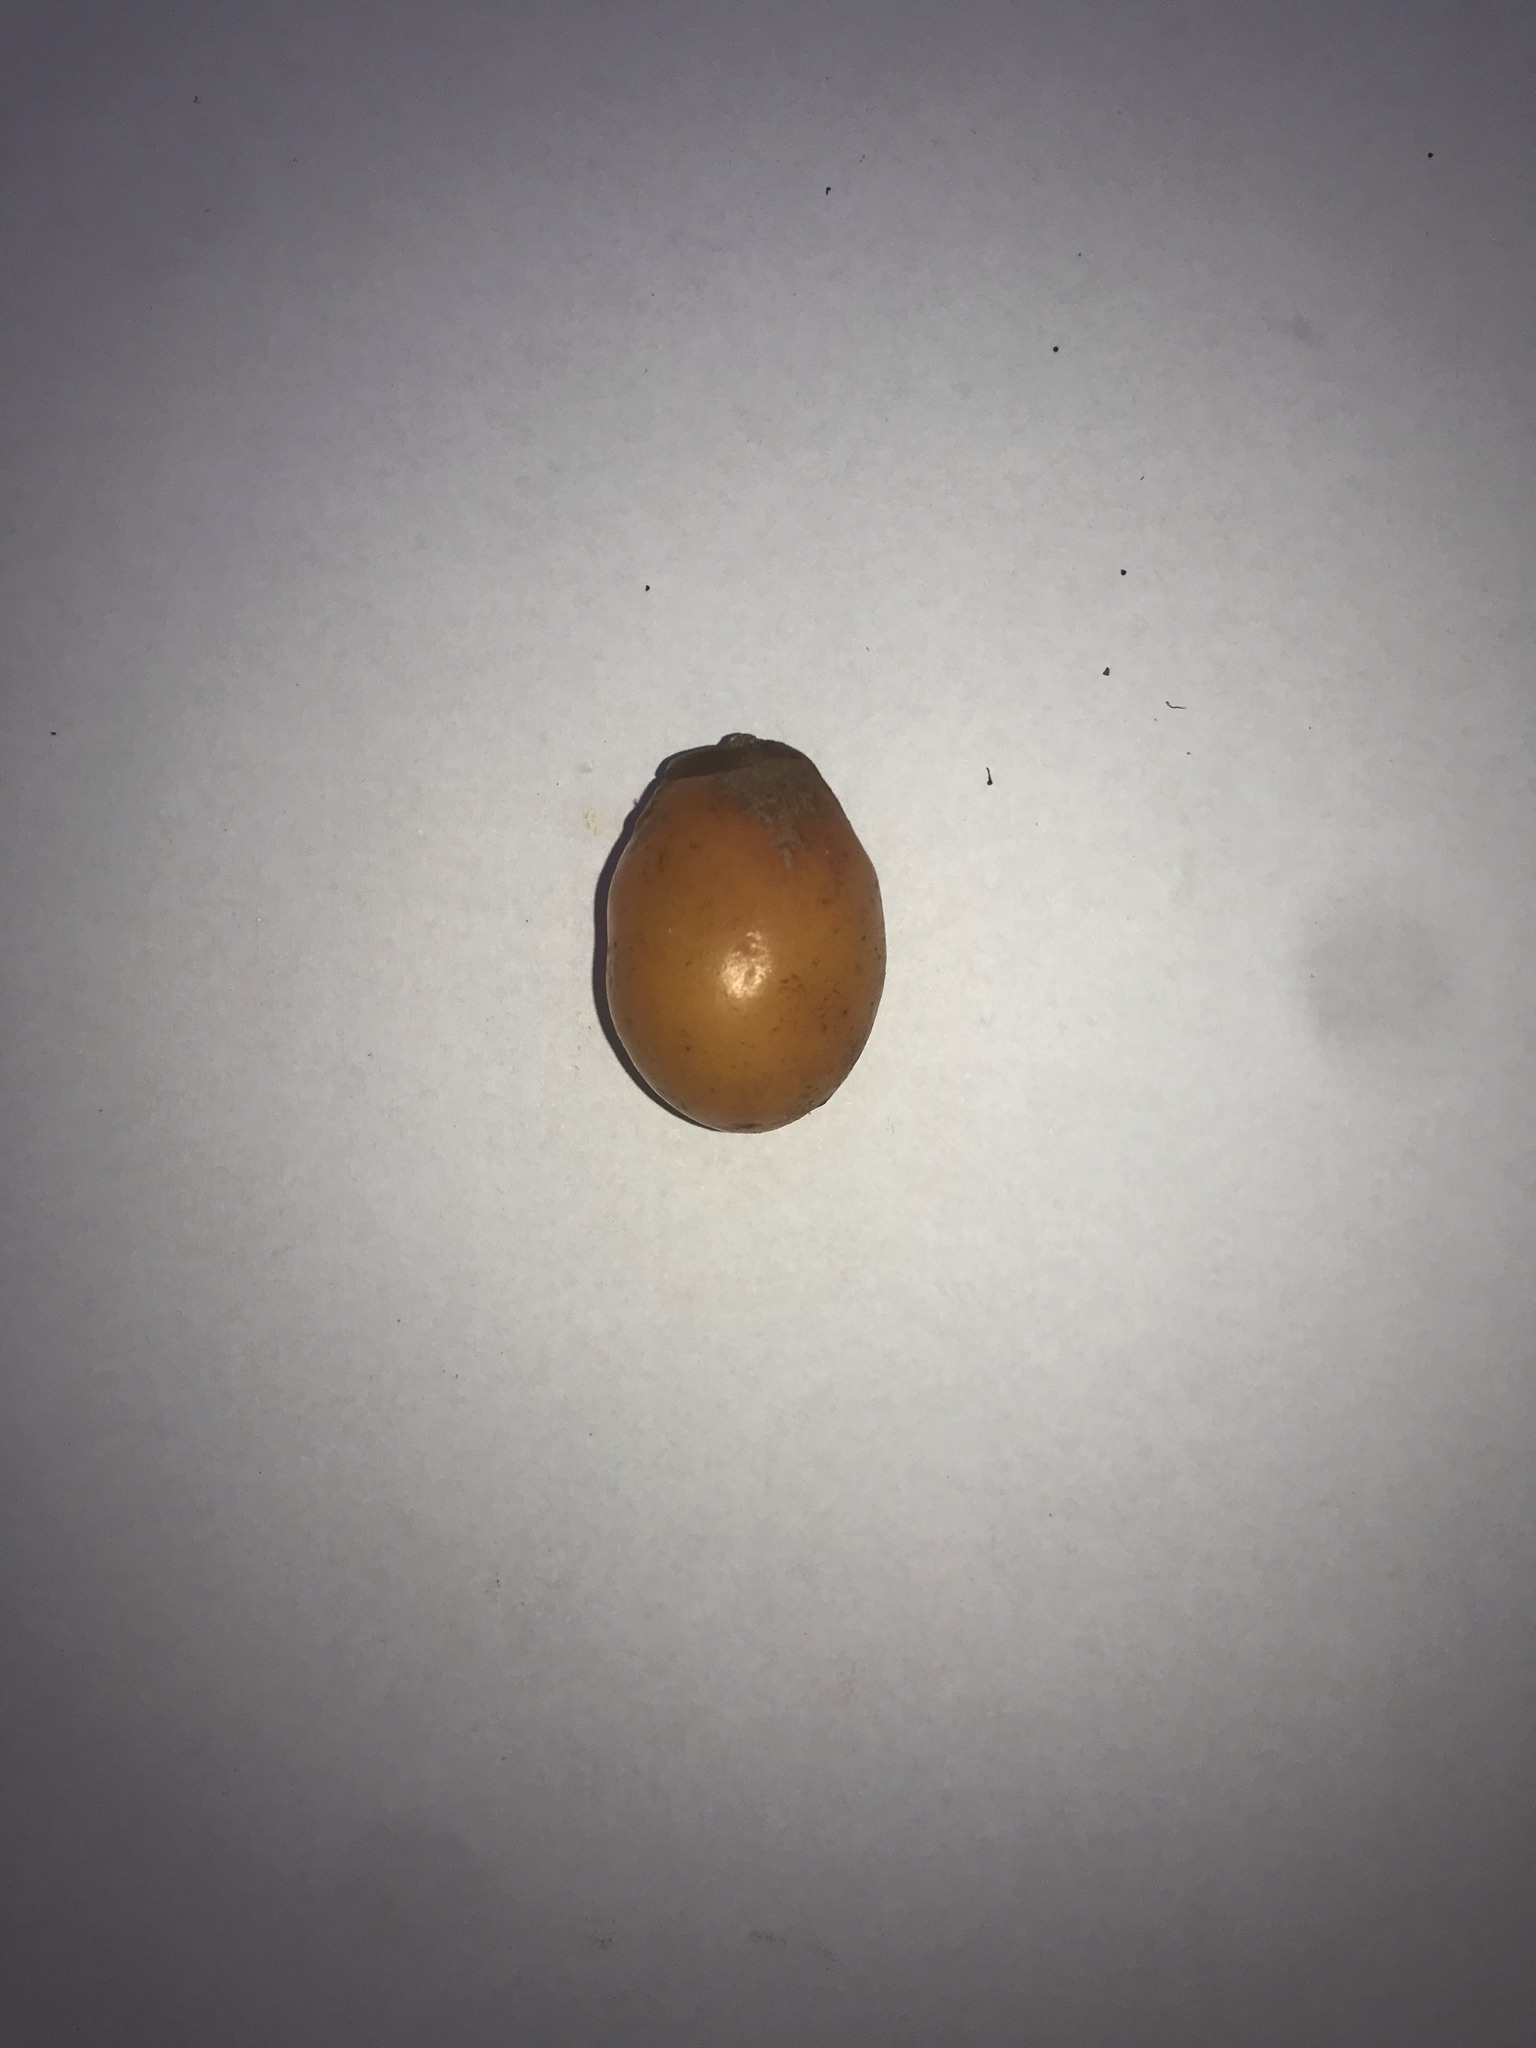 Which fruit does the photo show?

siriguela
